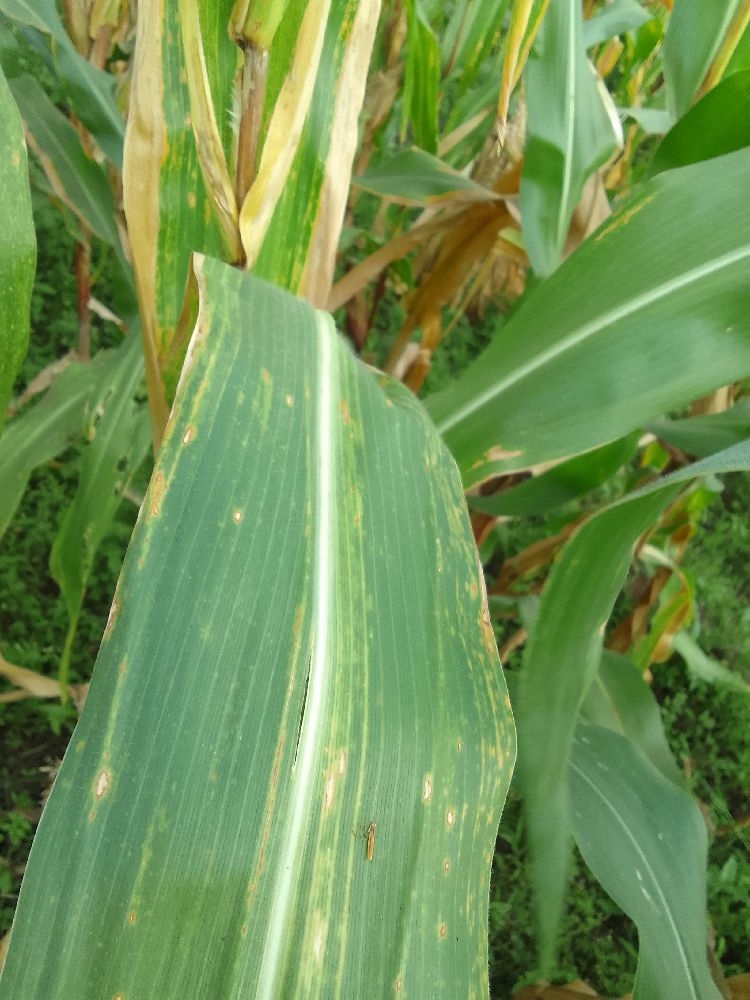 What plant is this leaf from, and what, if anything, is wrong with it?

maize, maize lethal necrosis
